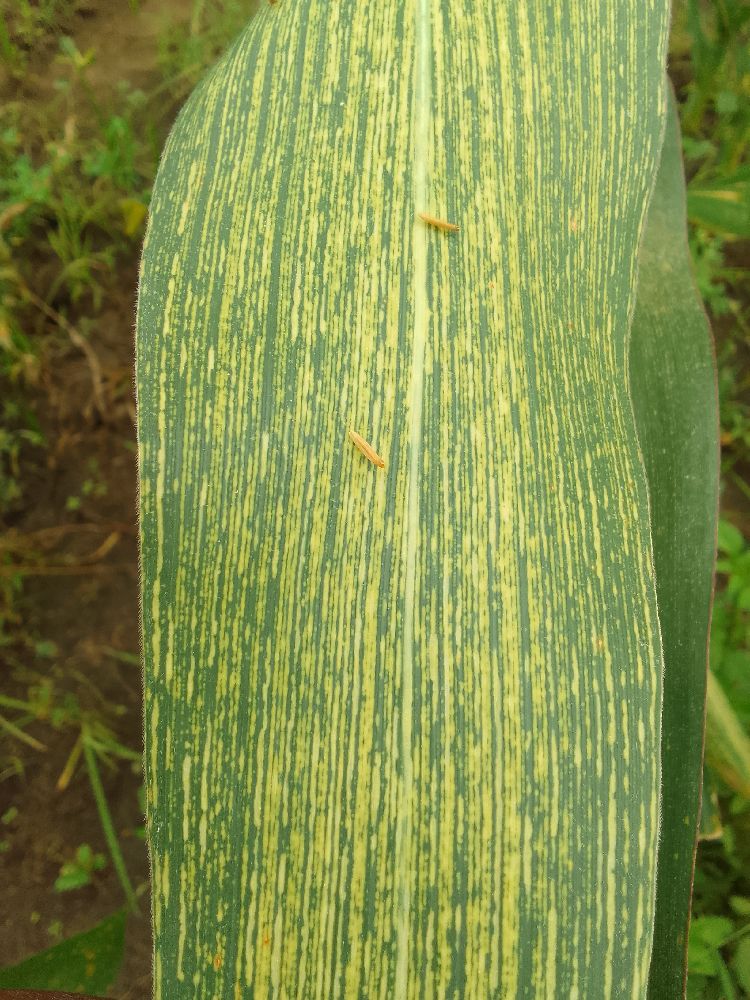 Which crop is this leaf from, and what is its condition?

maize, maize streak virus
